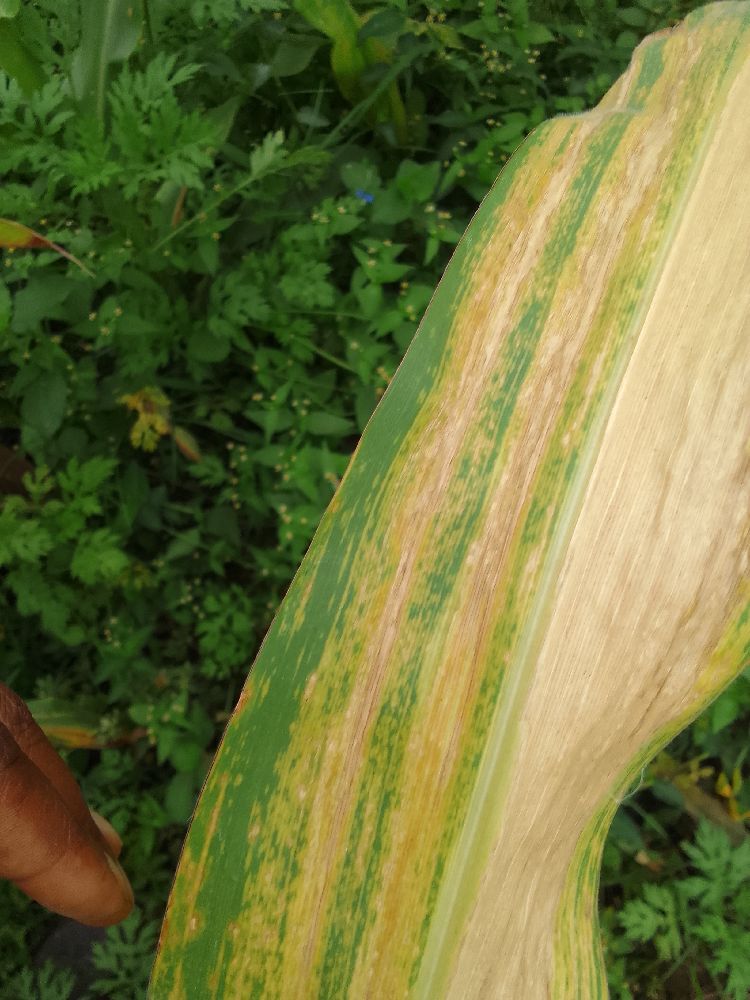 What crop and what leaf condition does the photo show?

maize, maize lethal necrosis
